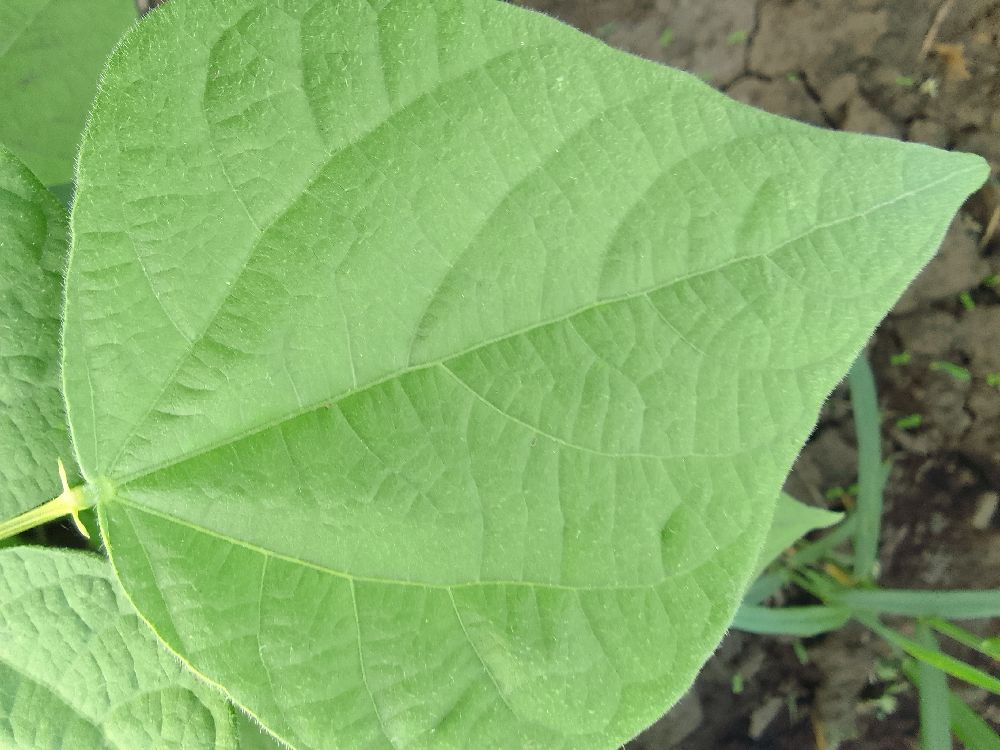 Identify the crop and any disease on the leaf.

common bean, healthy
